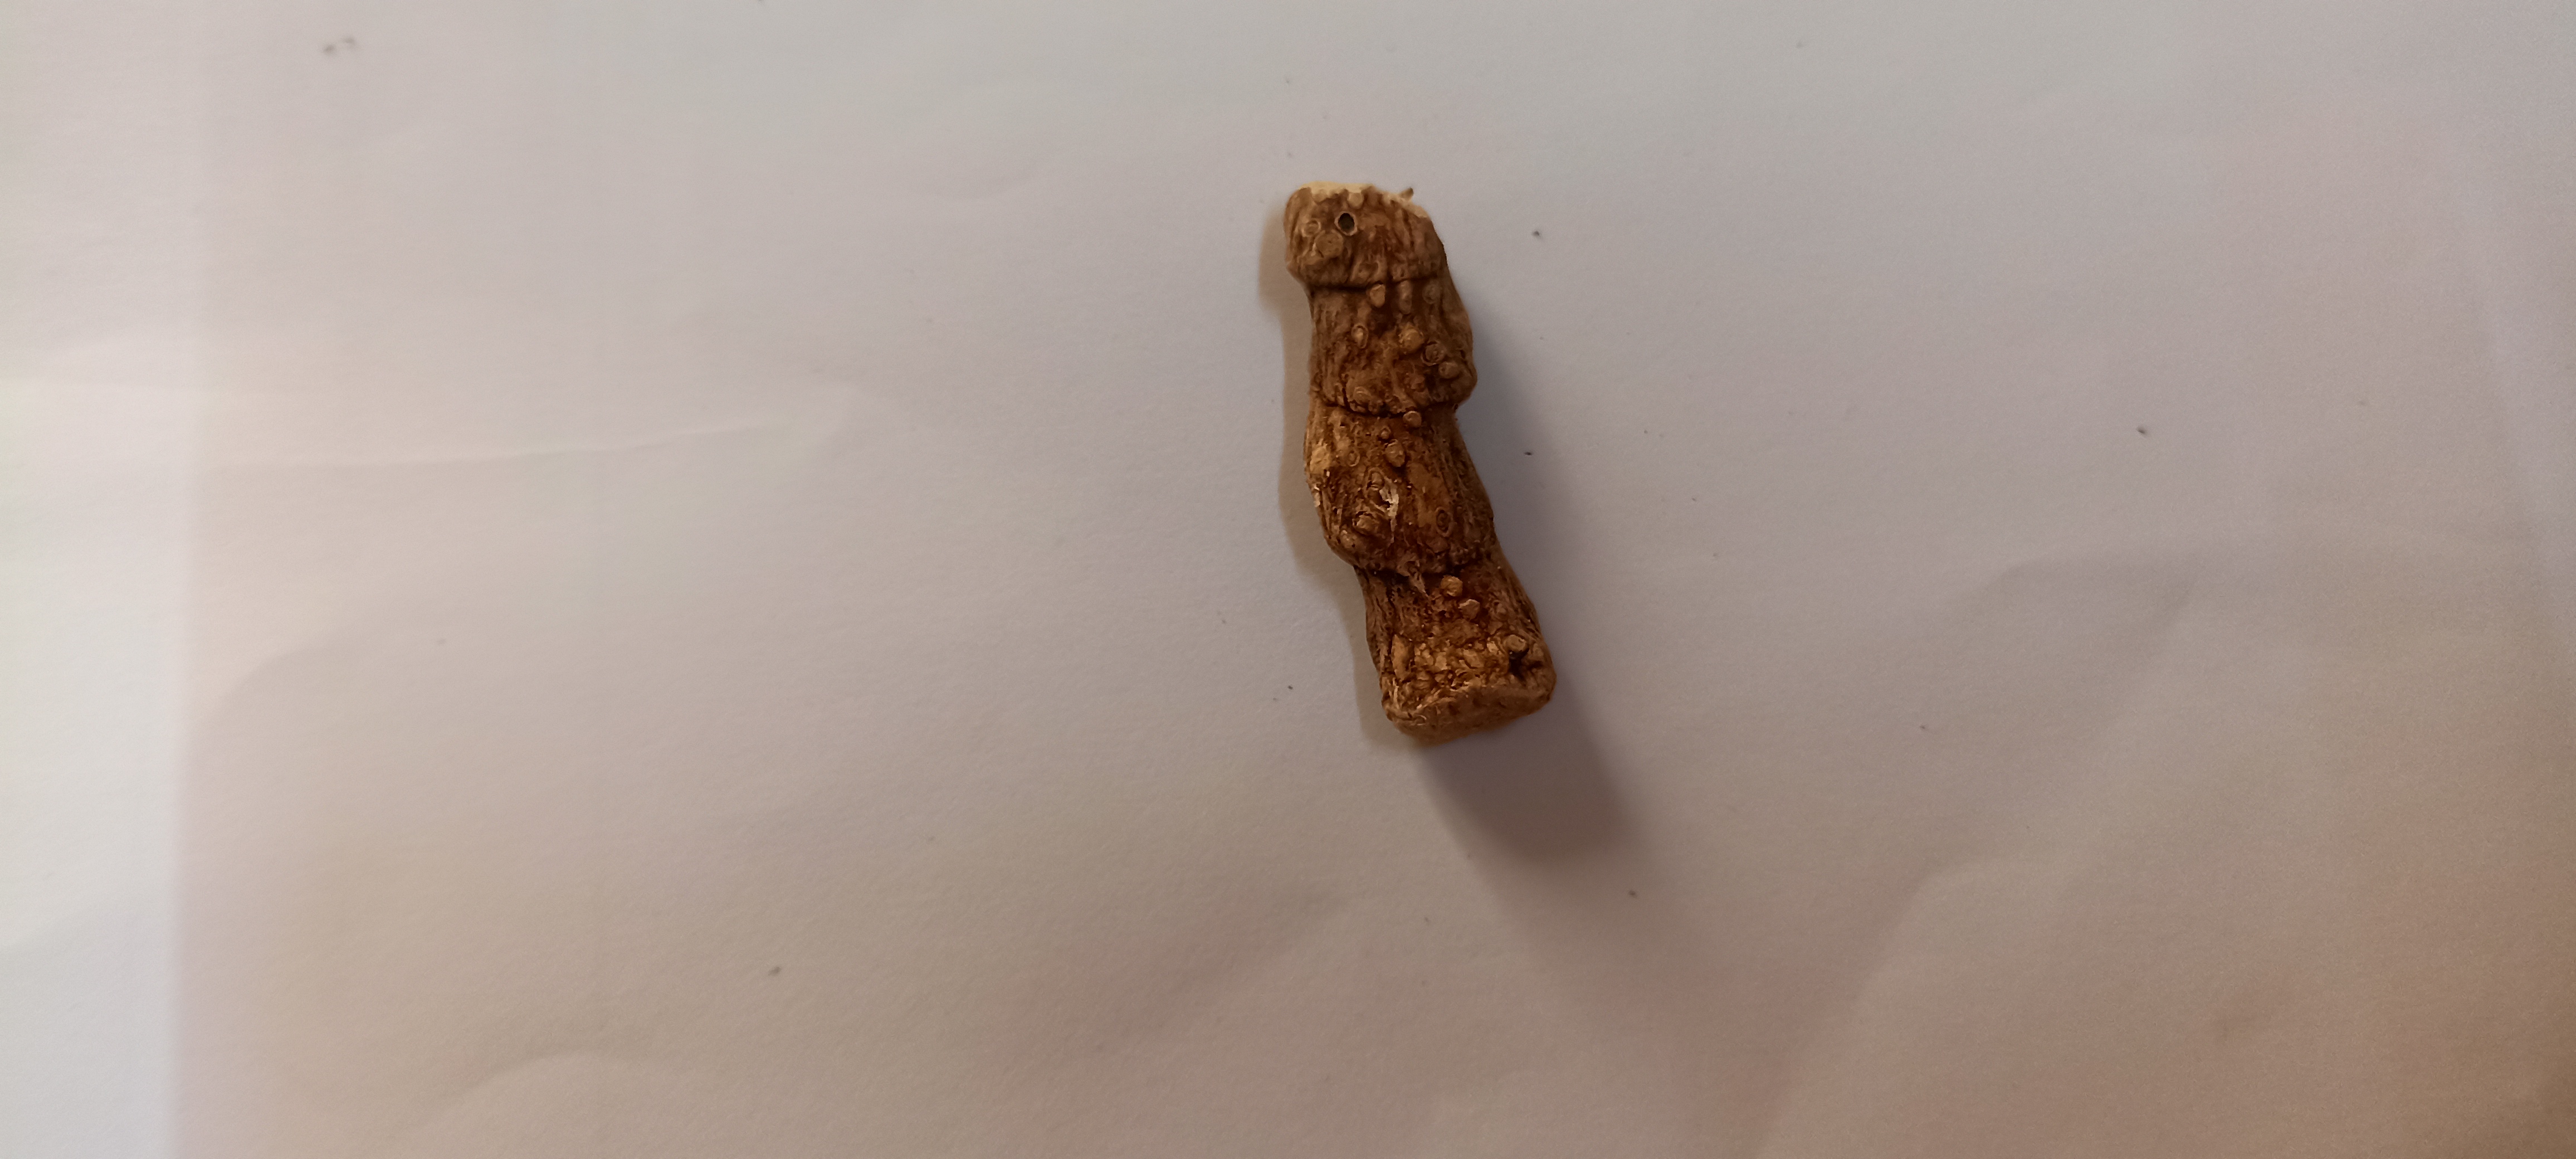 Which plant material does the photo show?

vekhand
